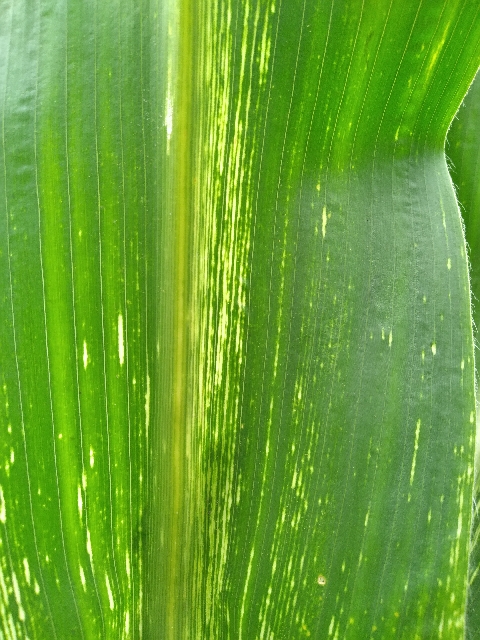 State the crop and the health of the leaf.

maize, maize streak virus
